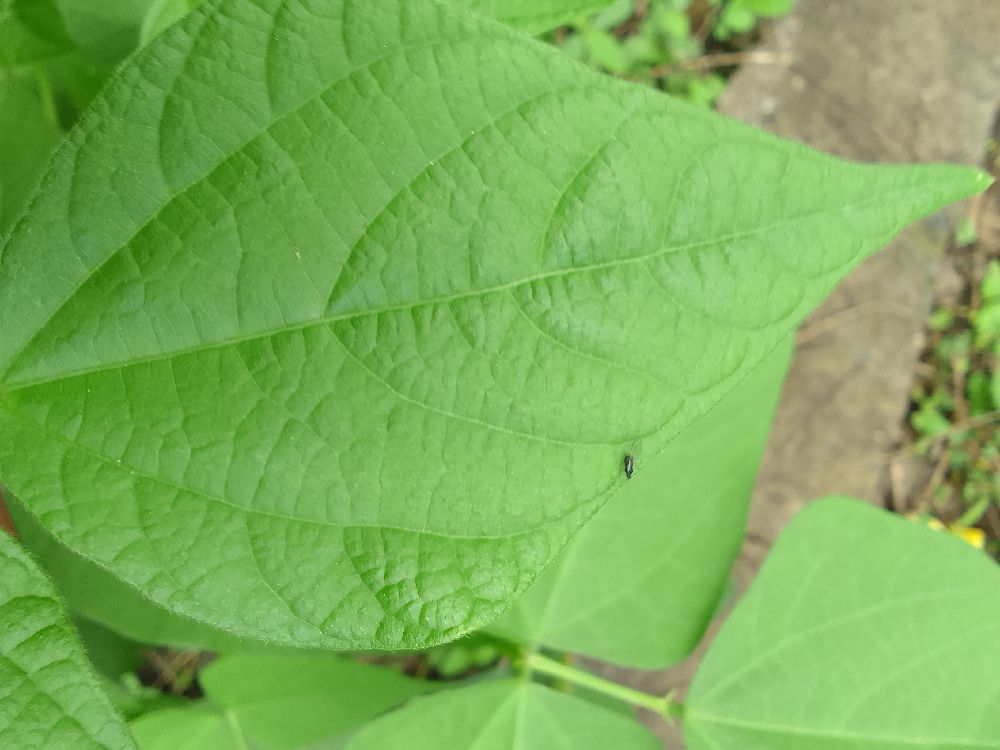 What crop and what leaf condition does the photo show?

common bean, healthy
